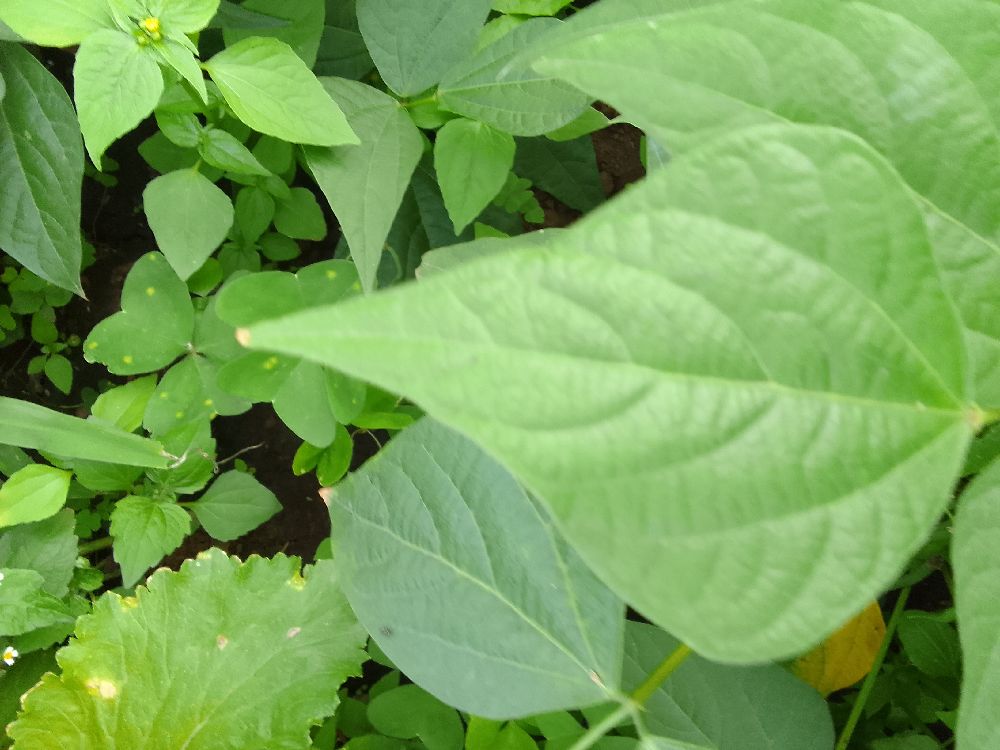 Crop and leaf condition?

common bean, healthy
